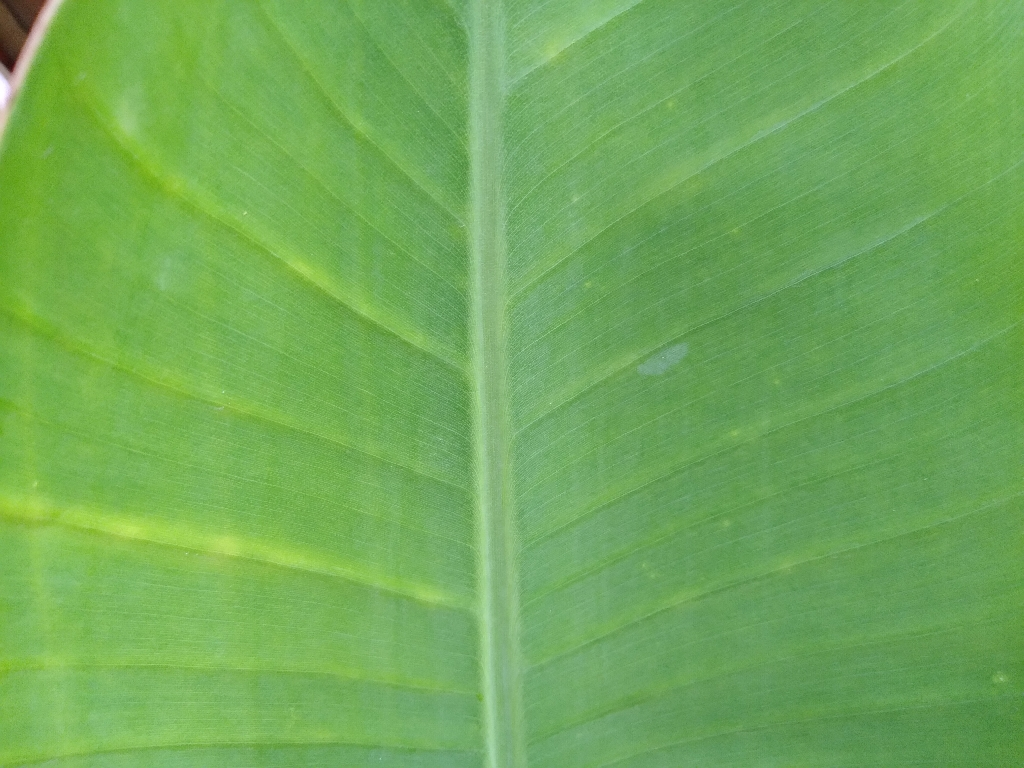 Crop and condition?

banana, healthy
